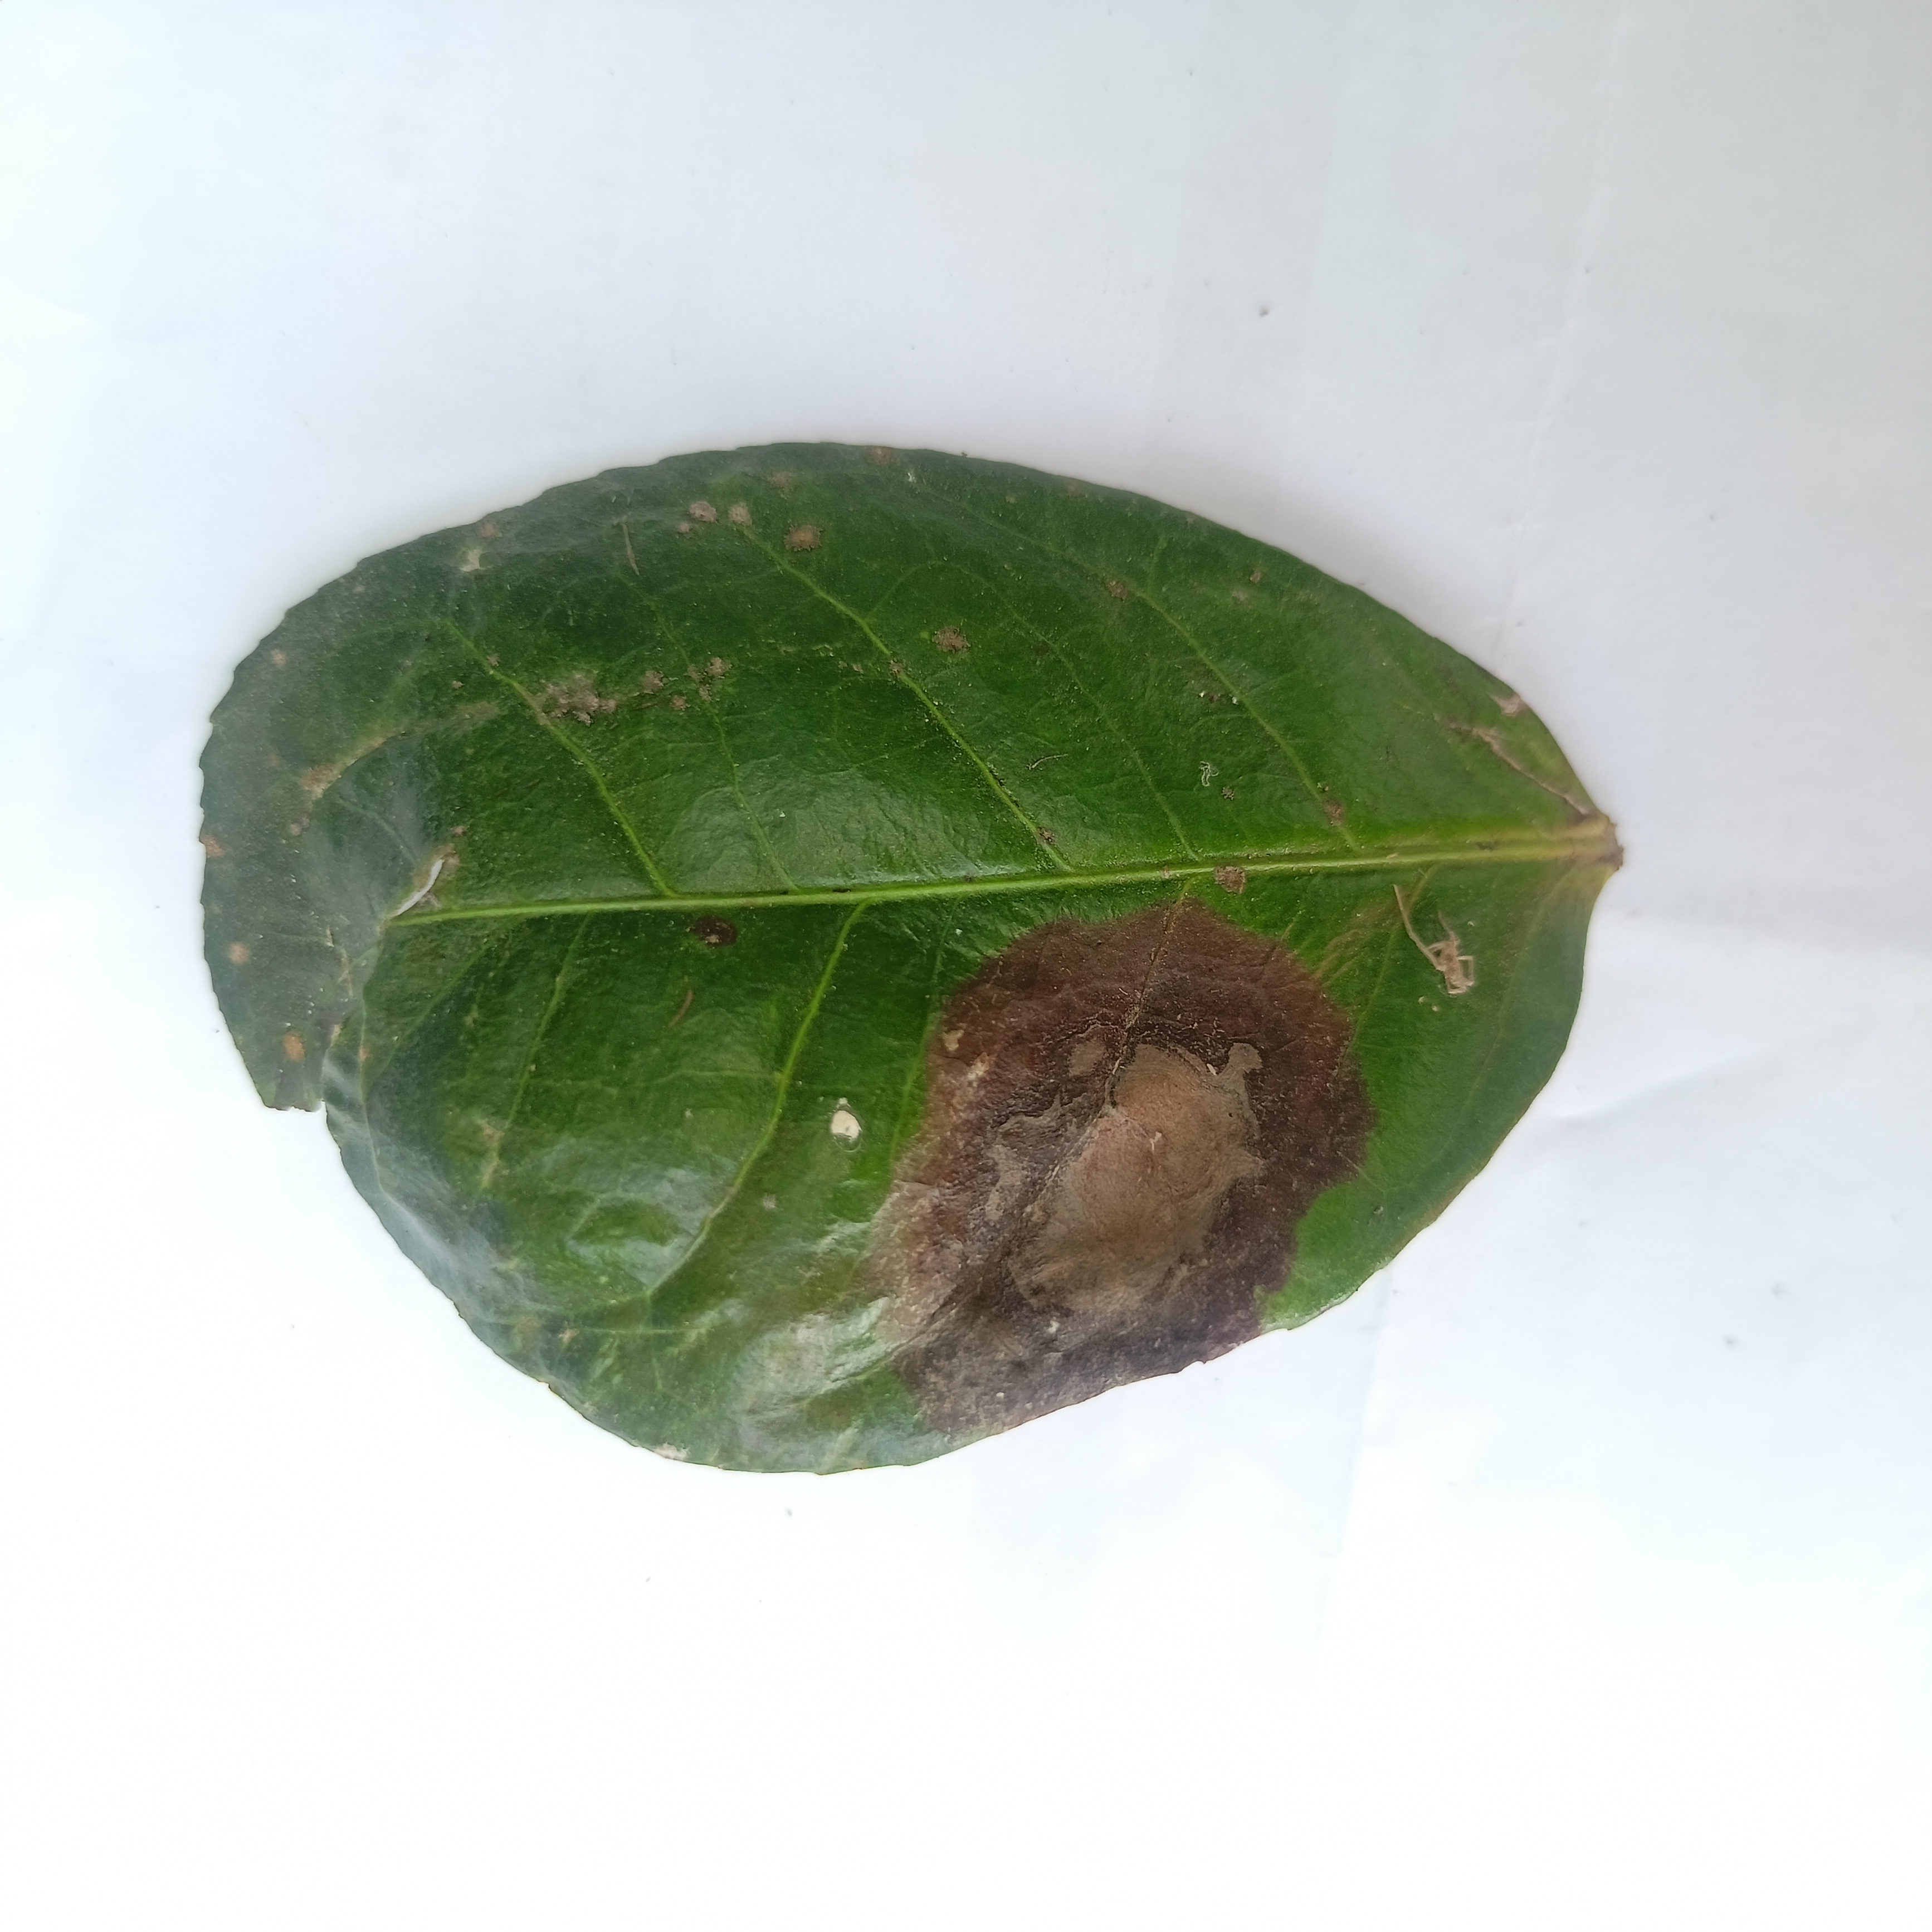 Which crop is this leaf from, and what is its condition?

tea, brown blight
